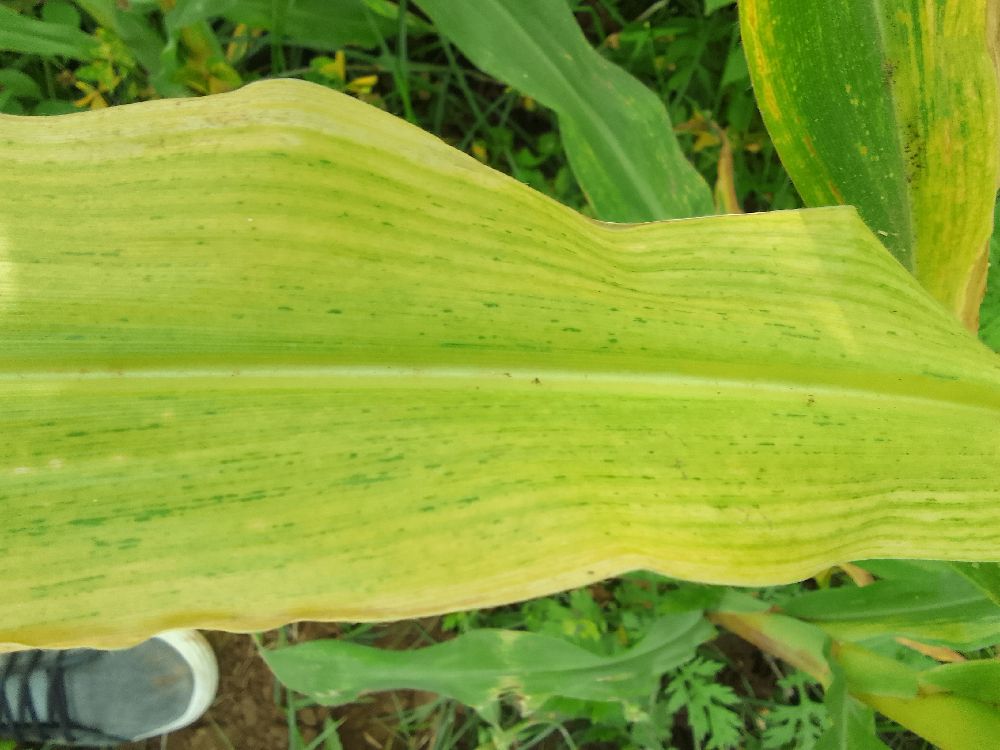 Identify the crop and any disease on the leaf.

maize, maize lethal necrosis
